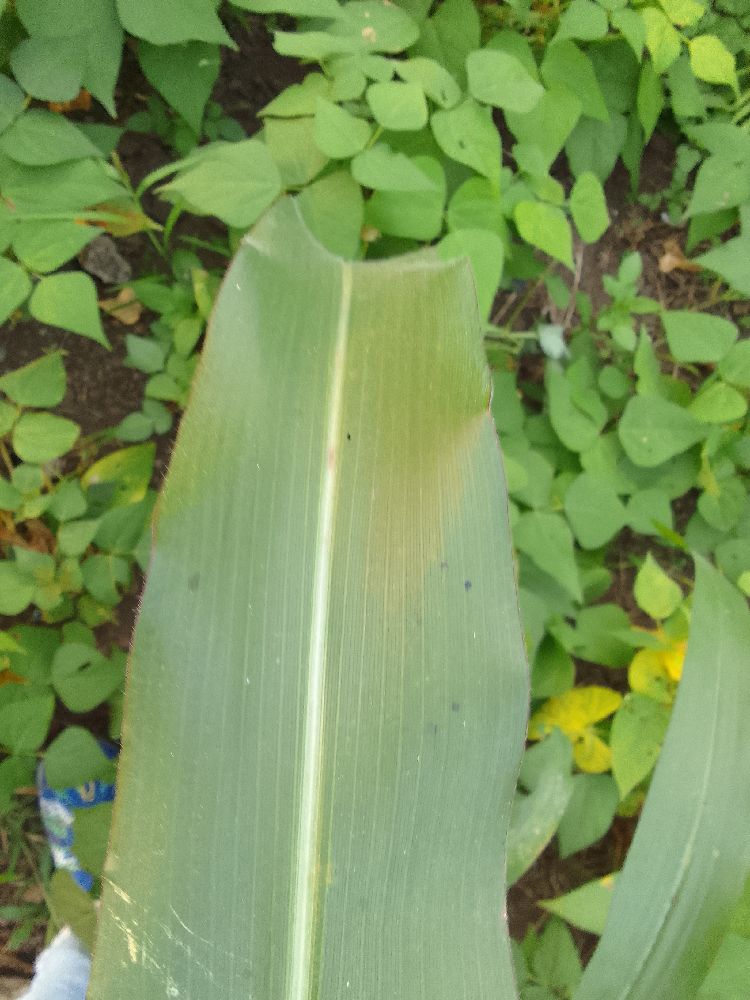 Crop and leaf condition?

maize, healthy
